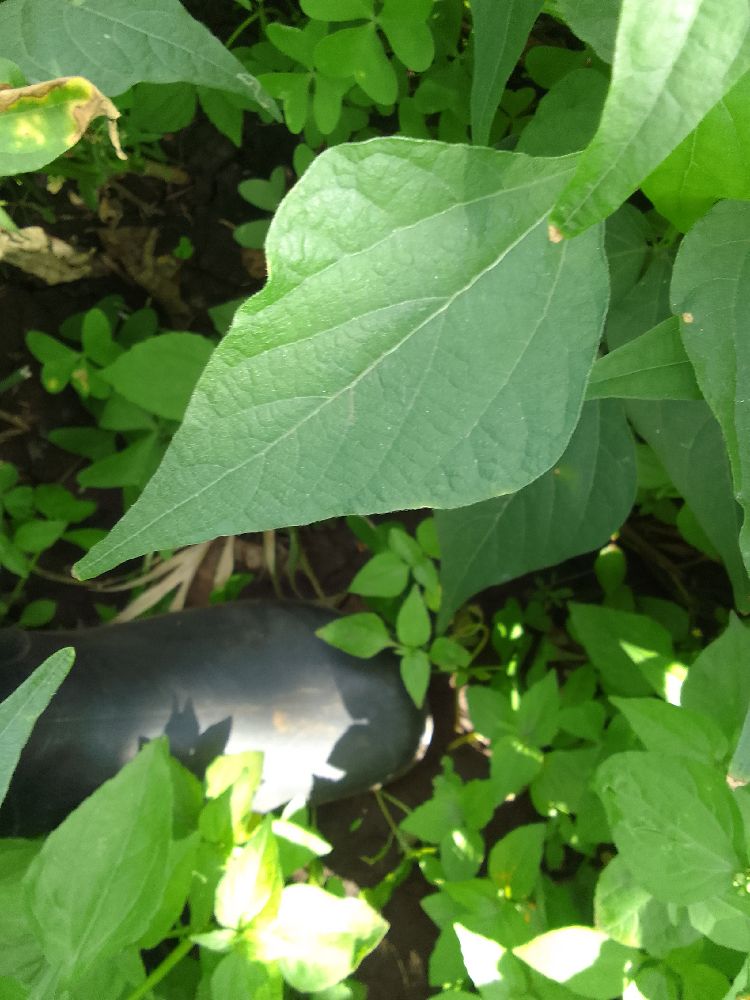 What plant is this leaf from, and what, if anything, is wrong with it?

common bean, healthy
